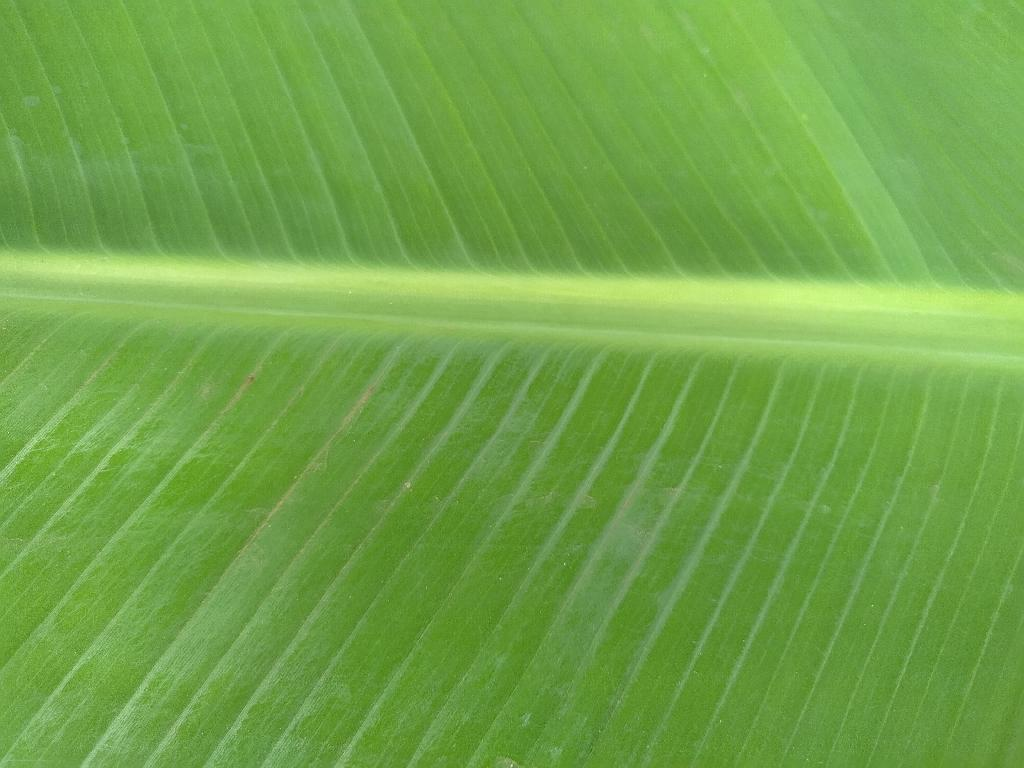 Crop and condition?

banana, healthy
